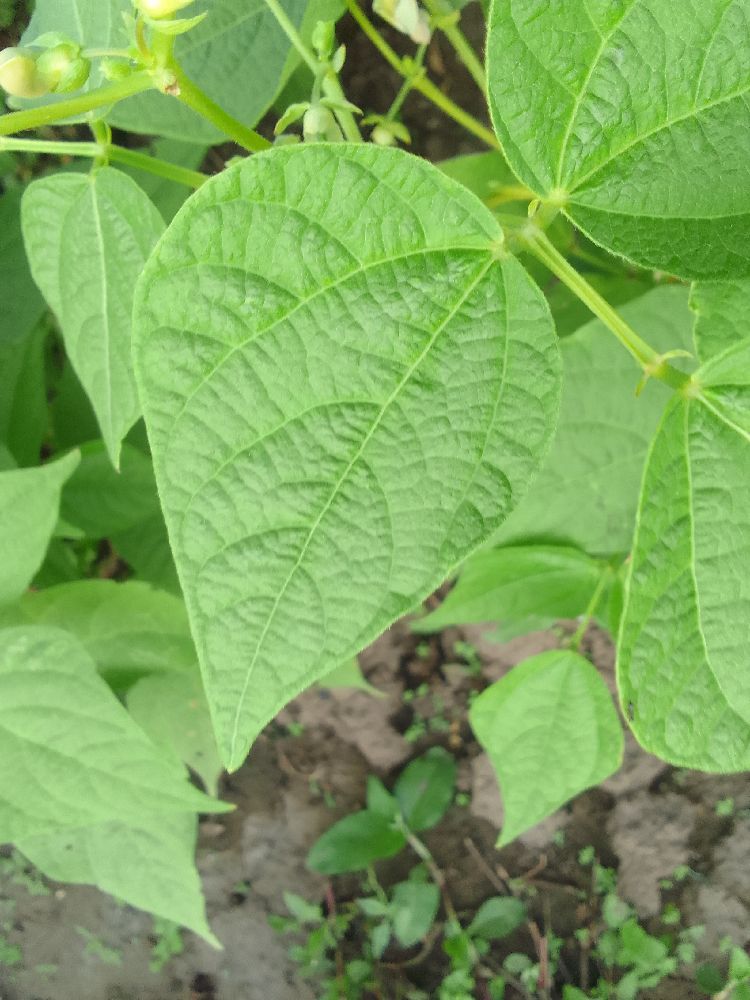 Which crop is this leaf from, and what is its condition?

common bean, healthy
